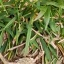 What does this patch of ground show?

grass
